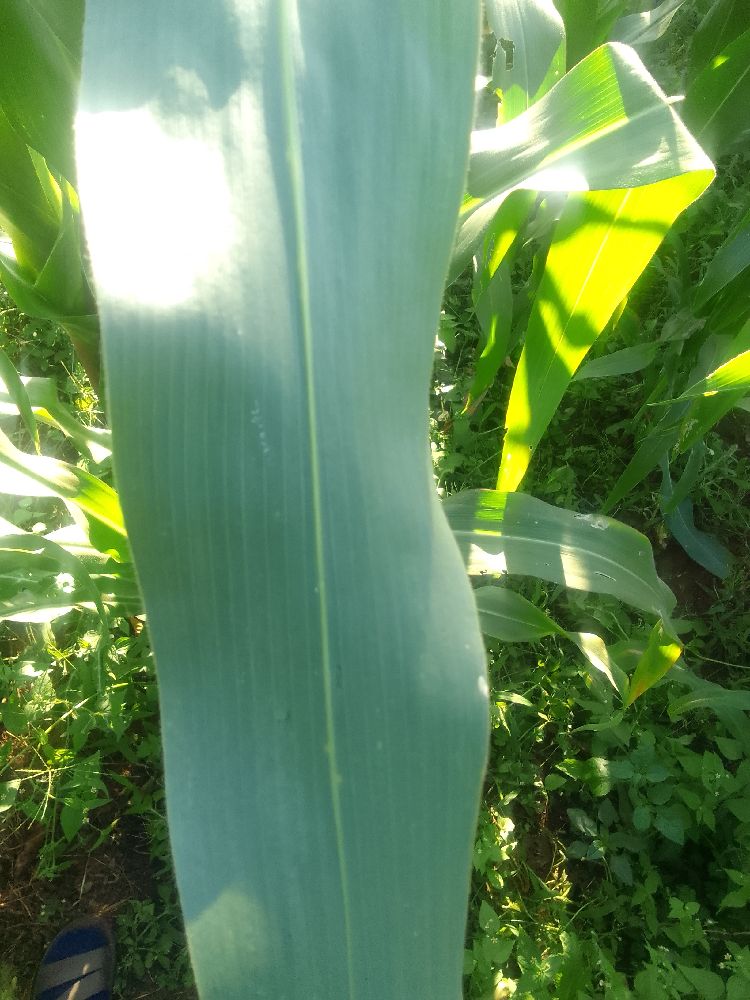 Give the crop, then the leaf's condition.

maize, healthy
